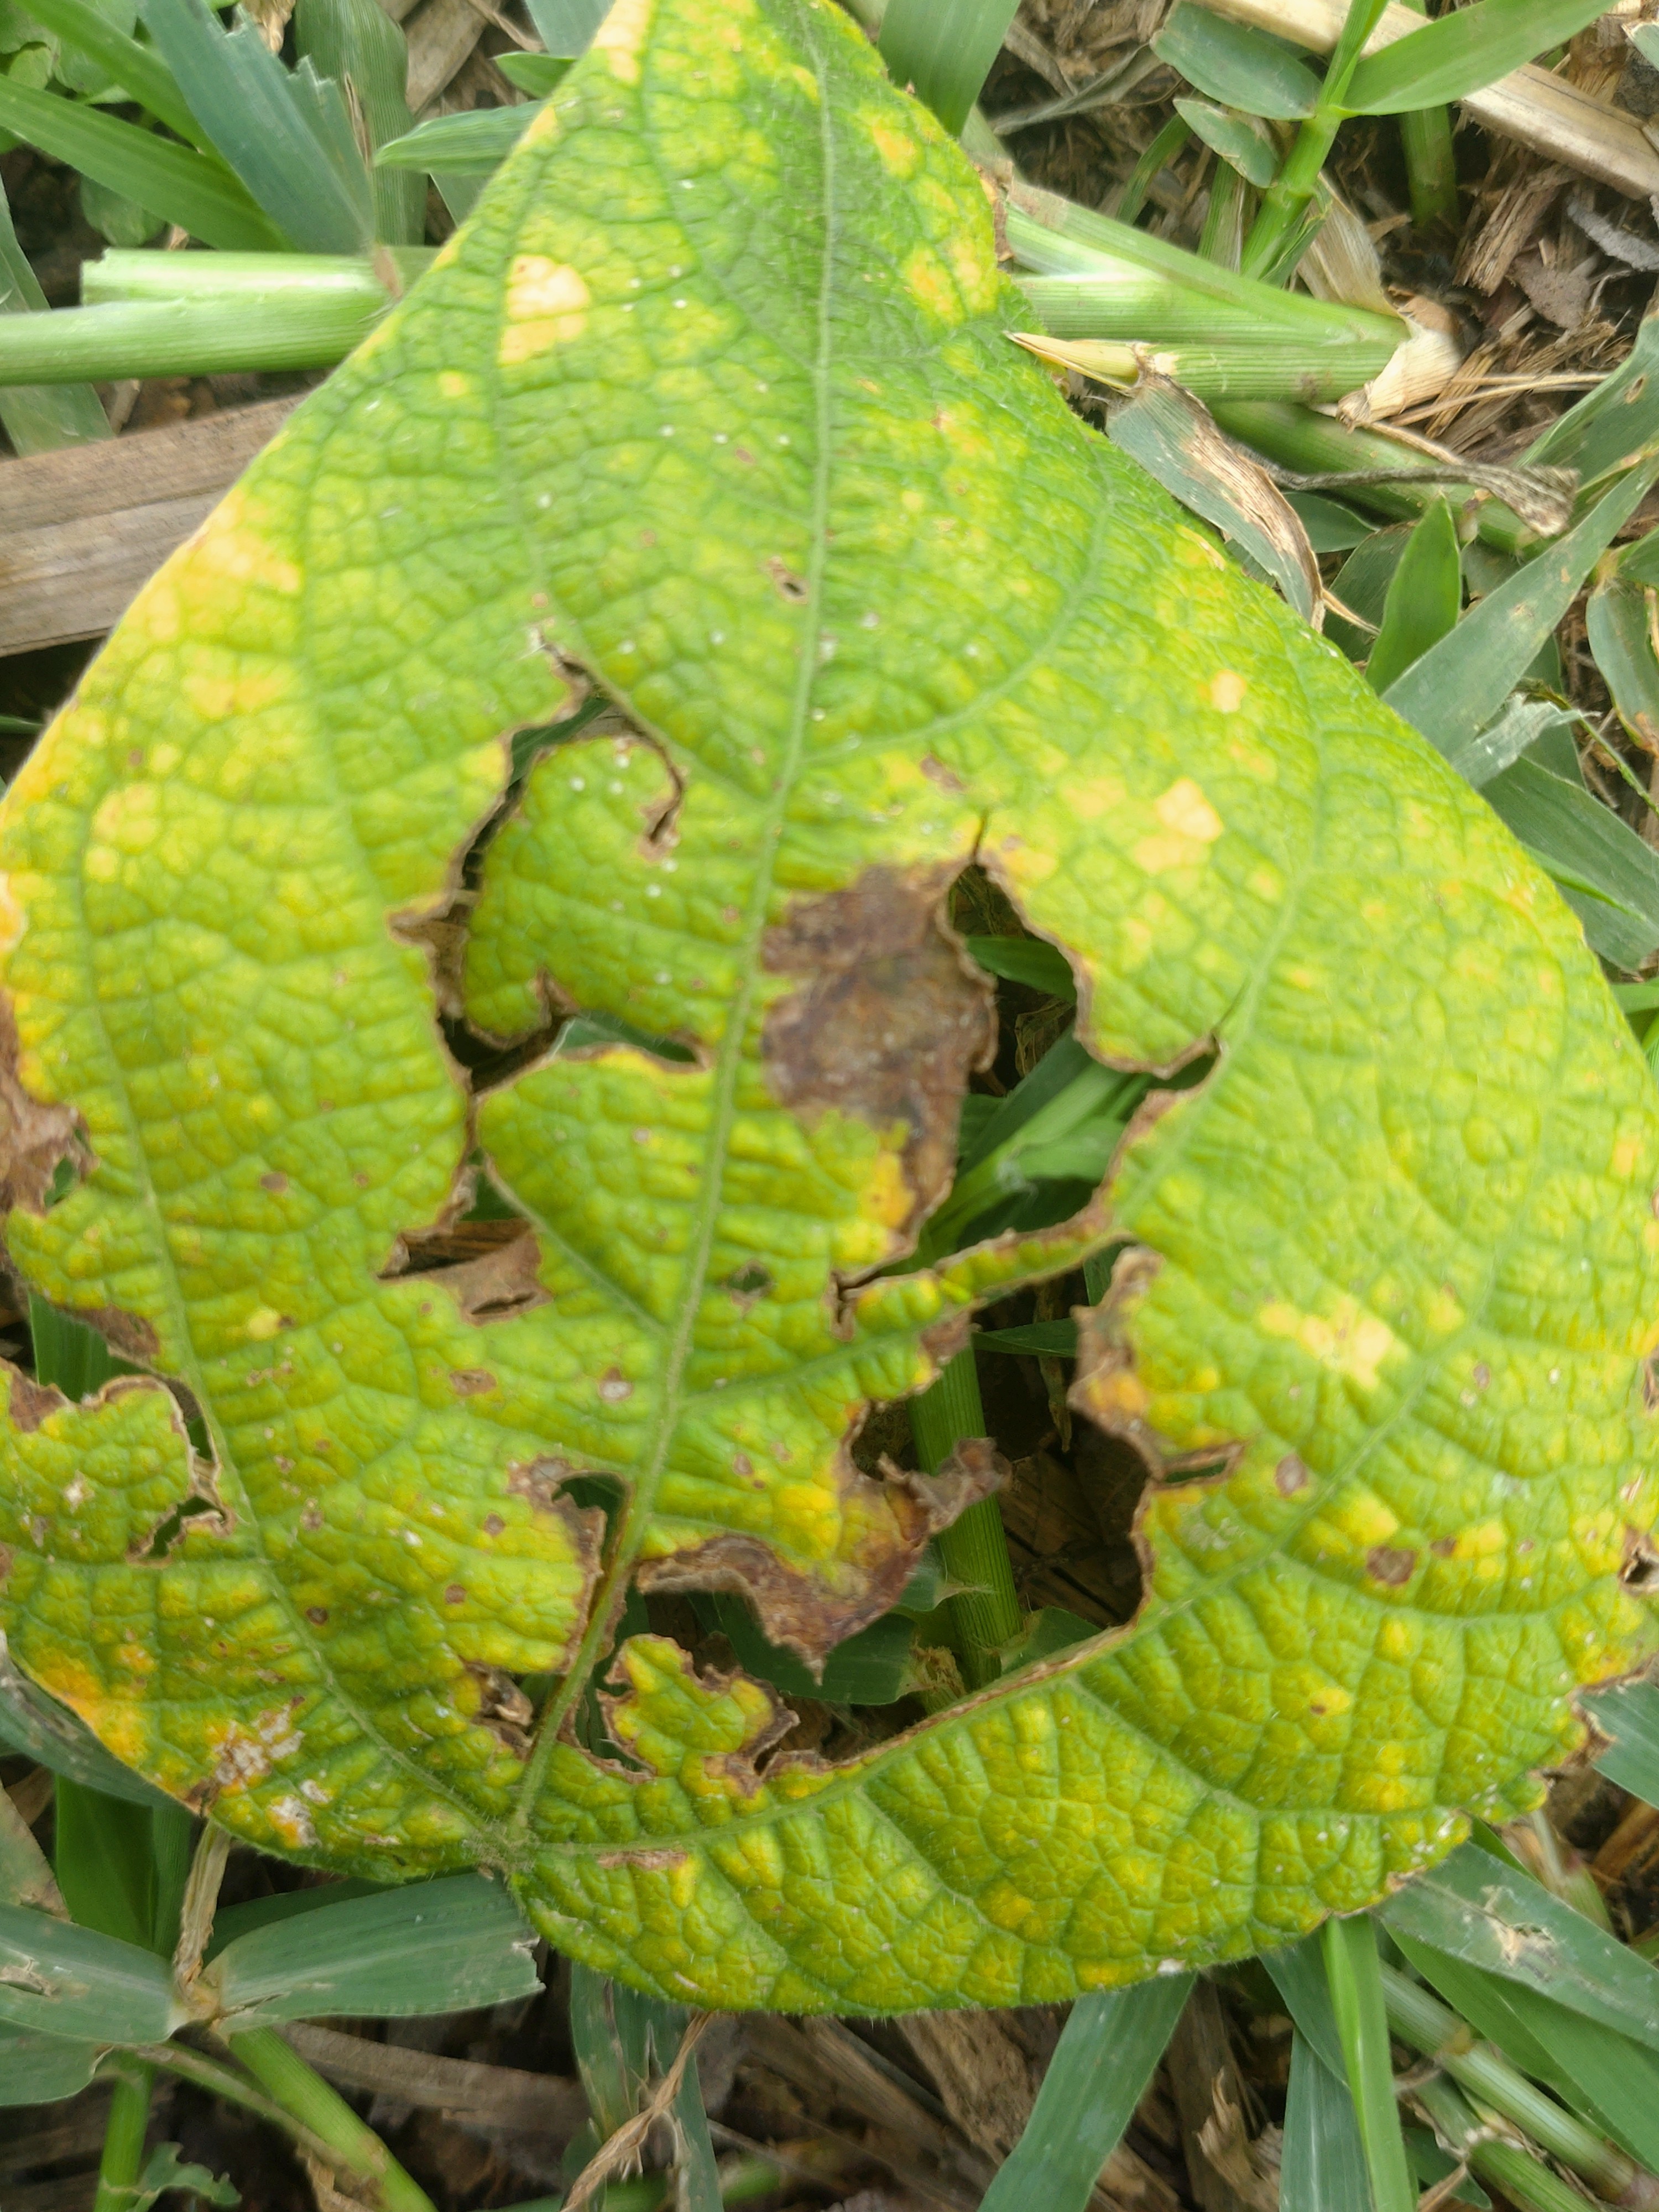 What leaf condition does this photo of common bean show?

rust
